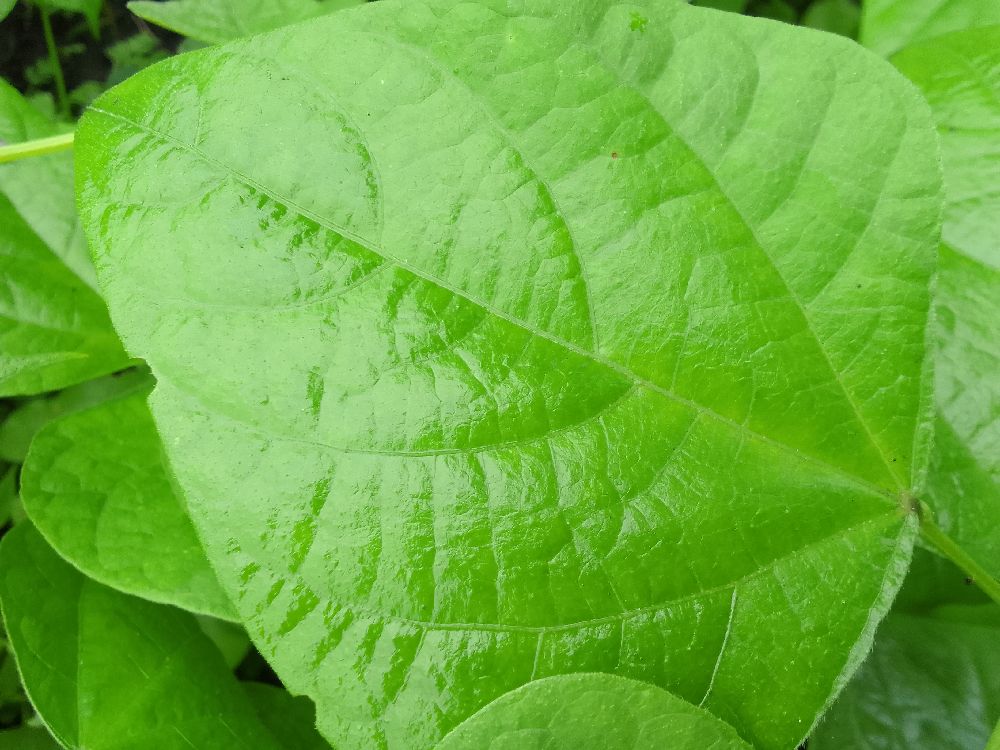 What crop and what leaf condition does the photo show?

common bean, healthy
